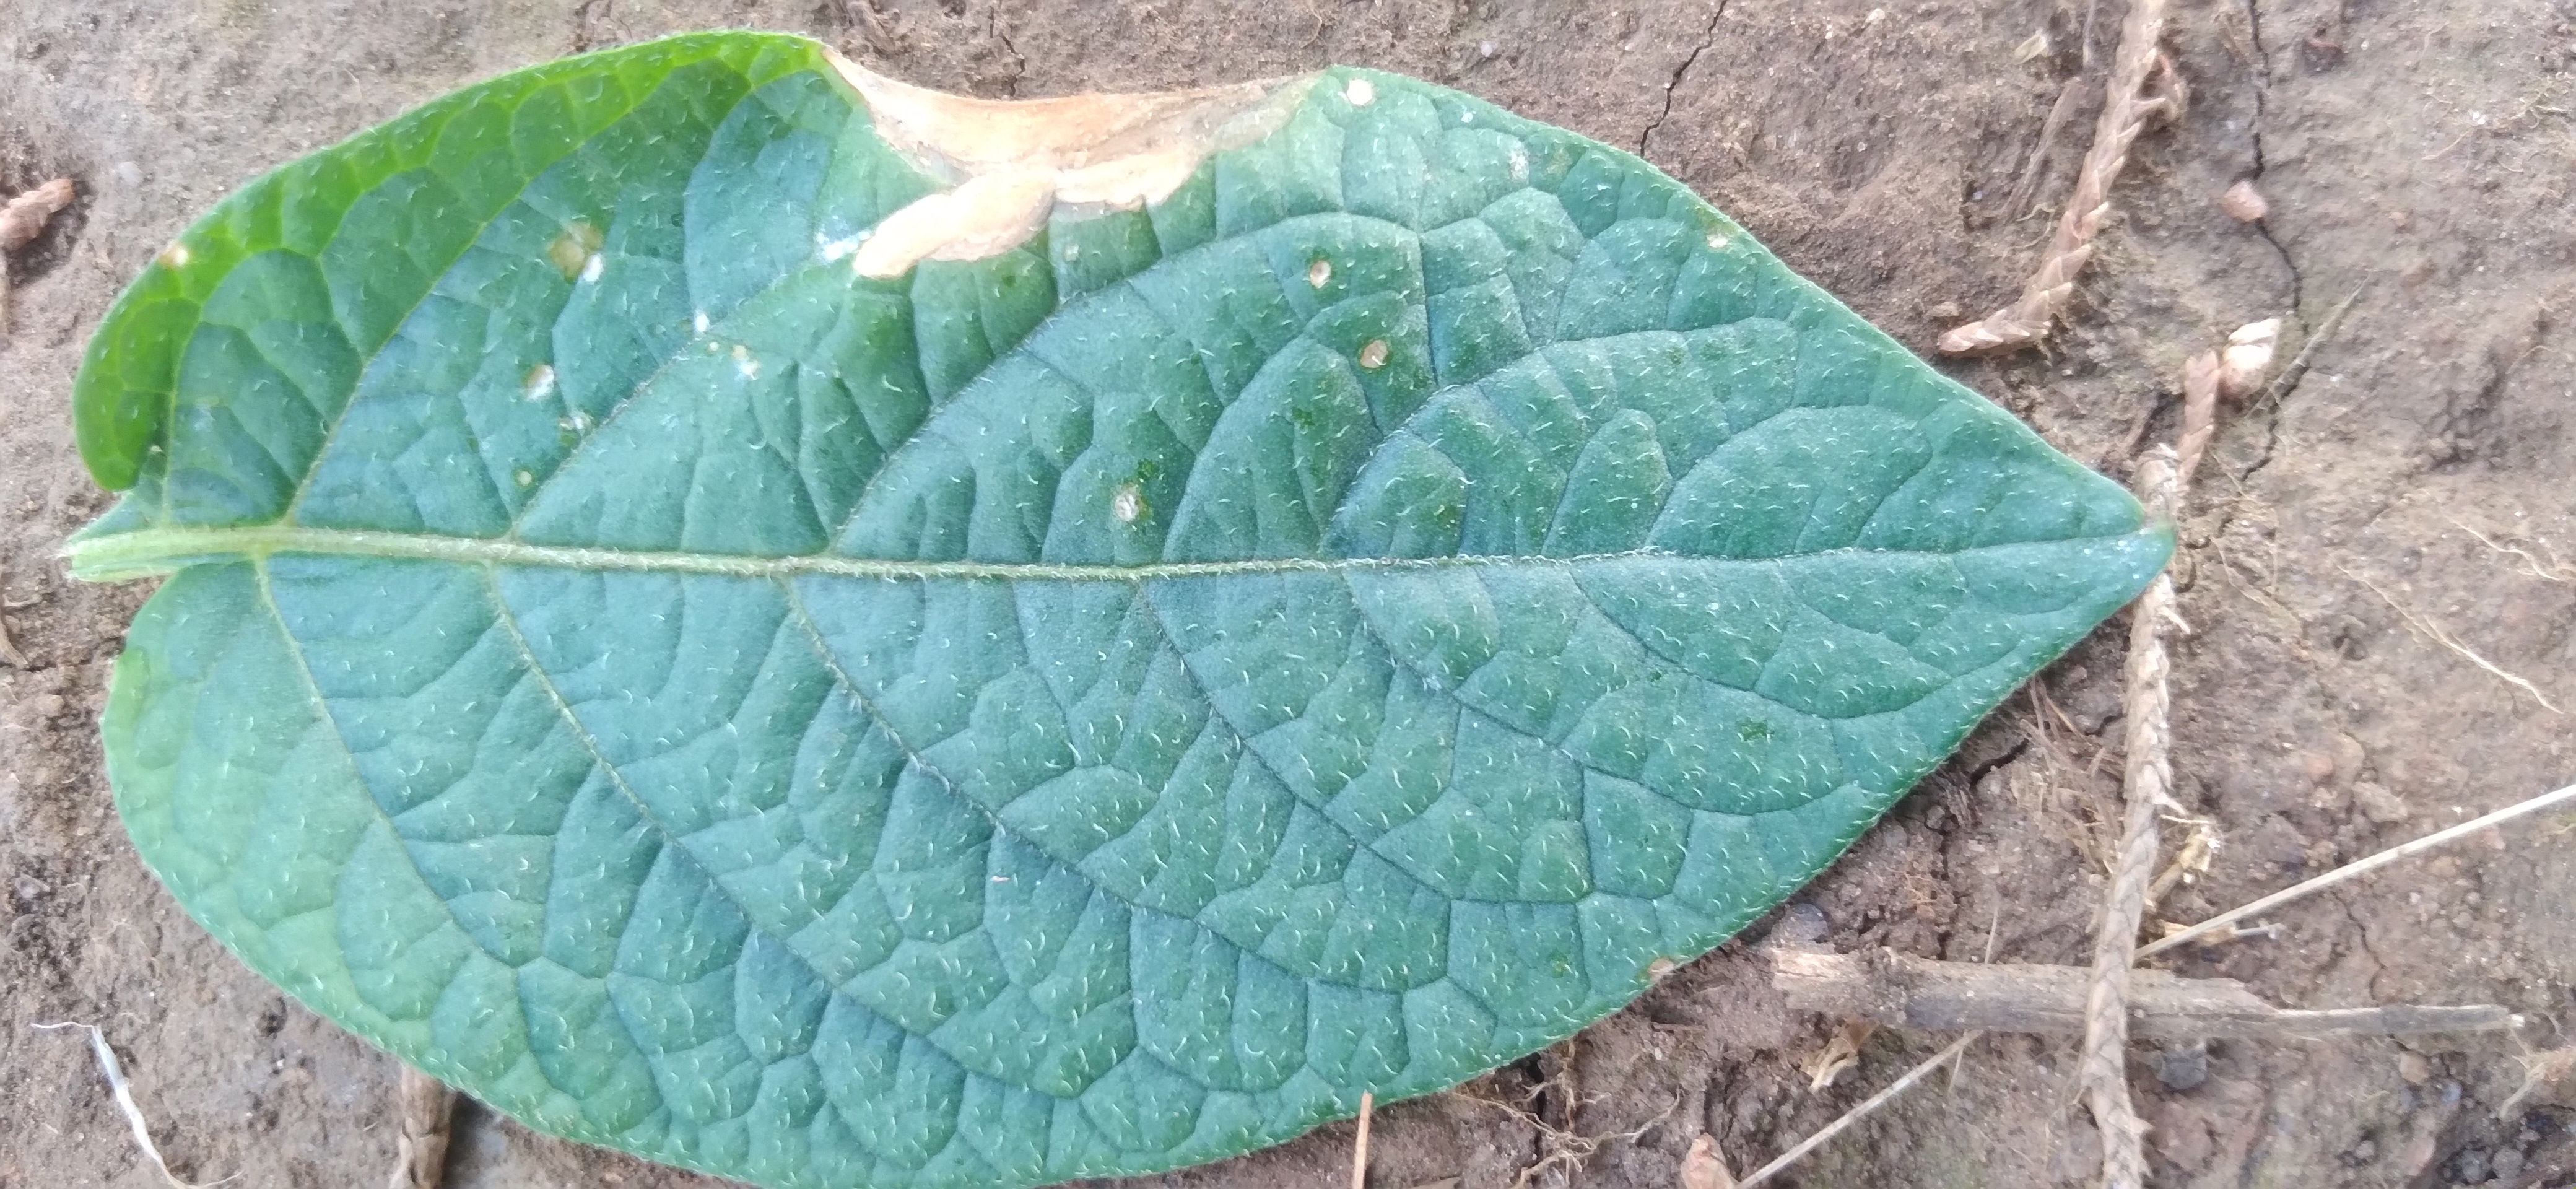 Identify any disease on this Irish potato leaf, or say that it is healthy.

early blight
